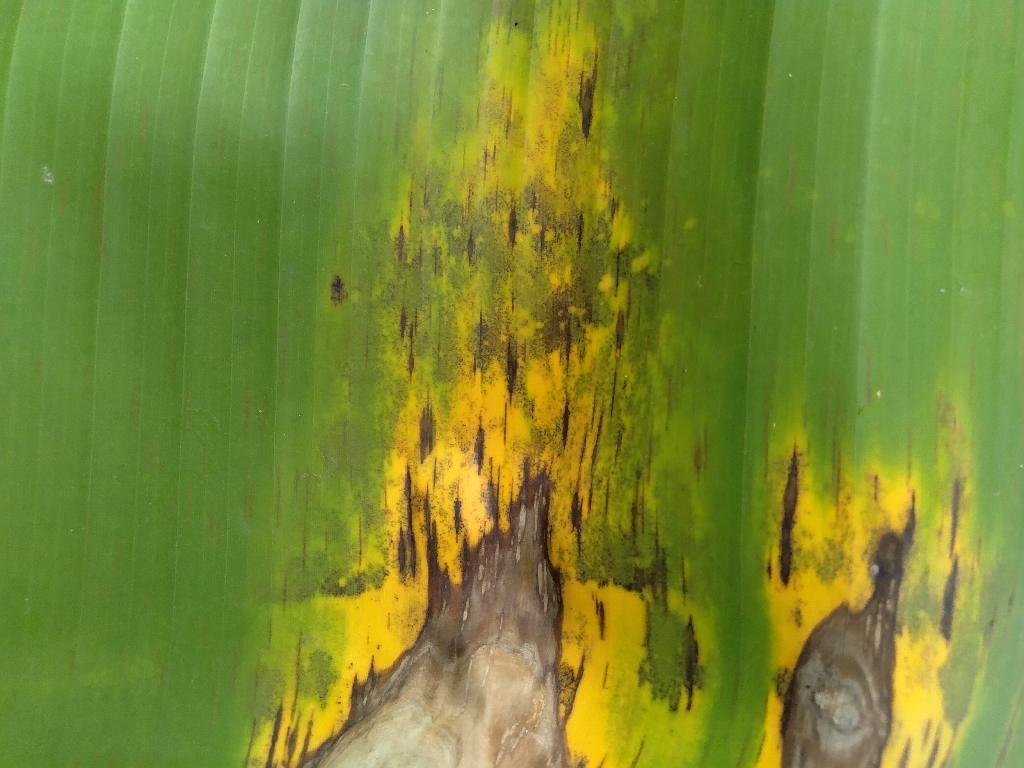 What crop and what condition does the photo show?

banana, black sigatoka
